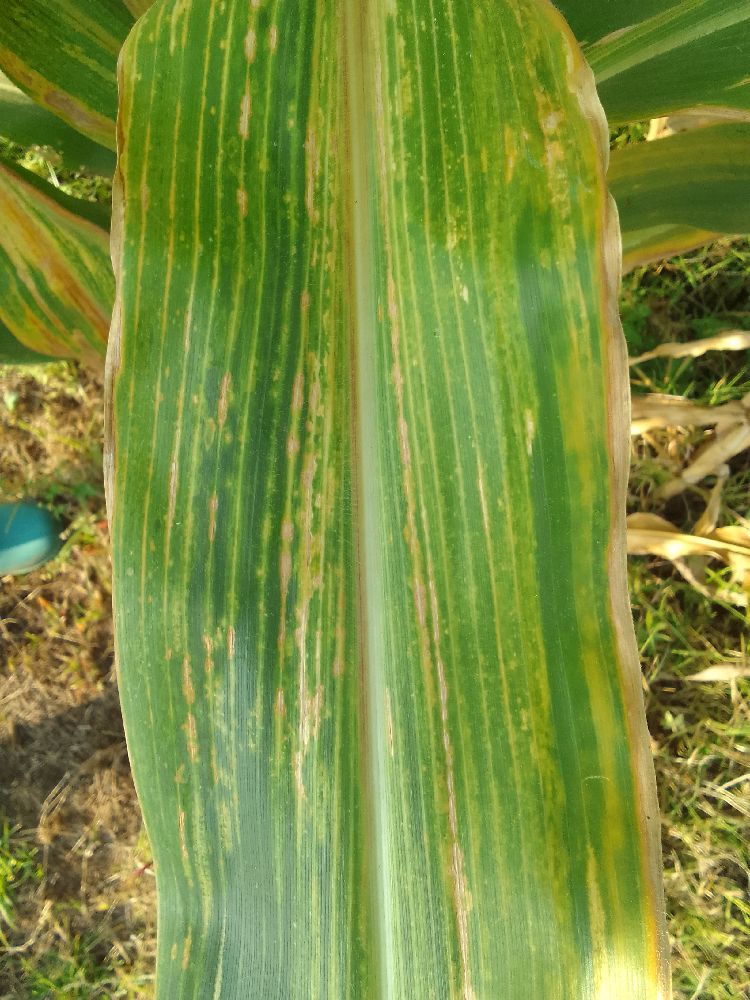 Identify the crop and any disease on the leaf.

maize, maize lethal necrosis
